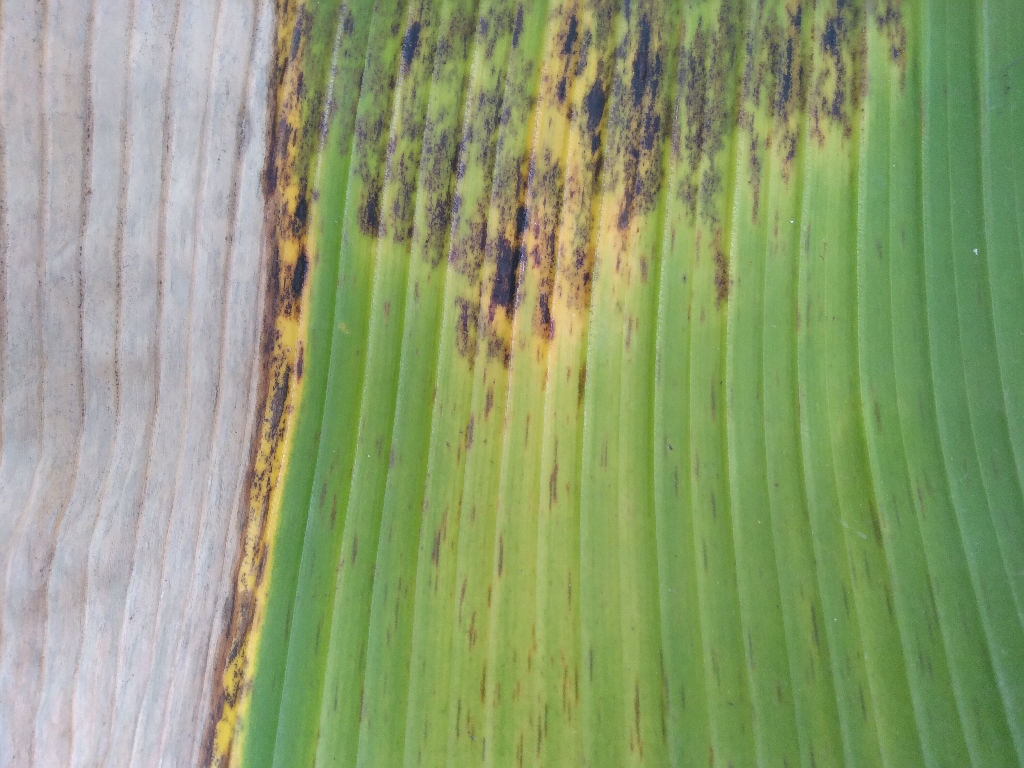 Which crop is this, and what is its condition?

banana, black sigatoka
